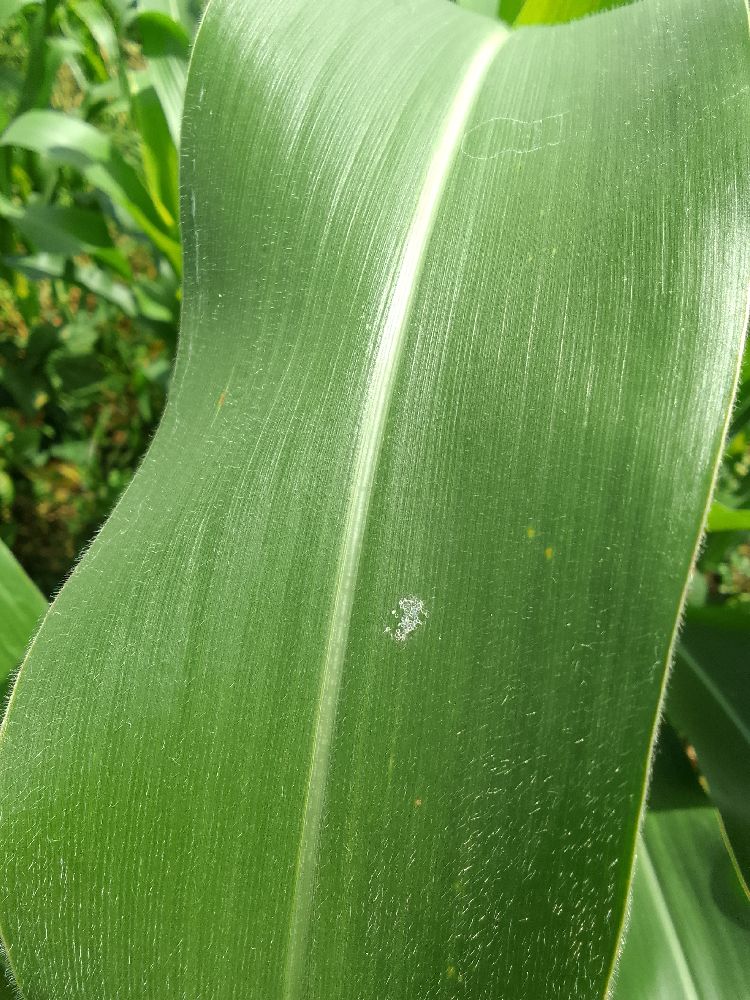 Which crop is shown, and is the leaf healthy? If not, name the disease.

maize, healthy
